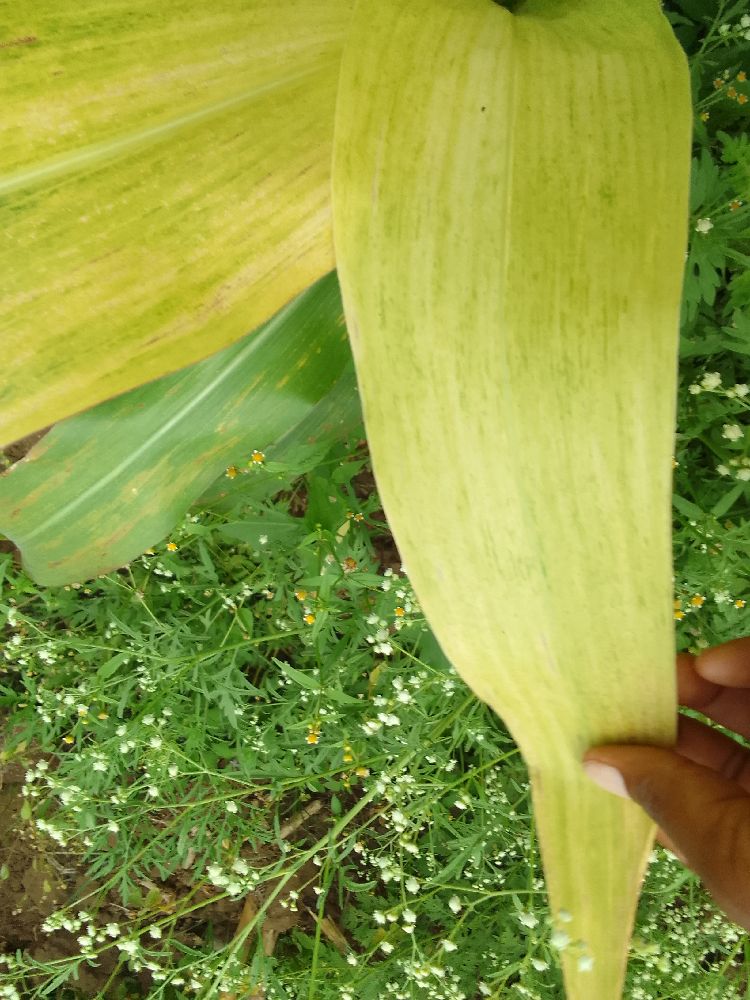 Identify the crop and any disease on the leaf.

maize, maize lethal necrosis
